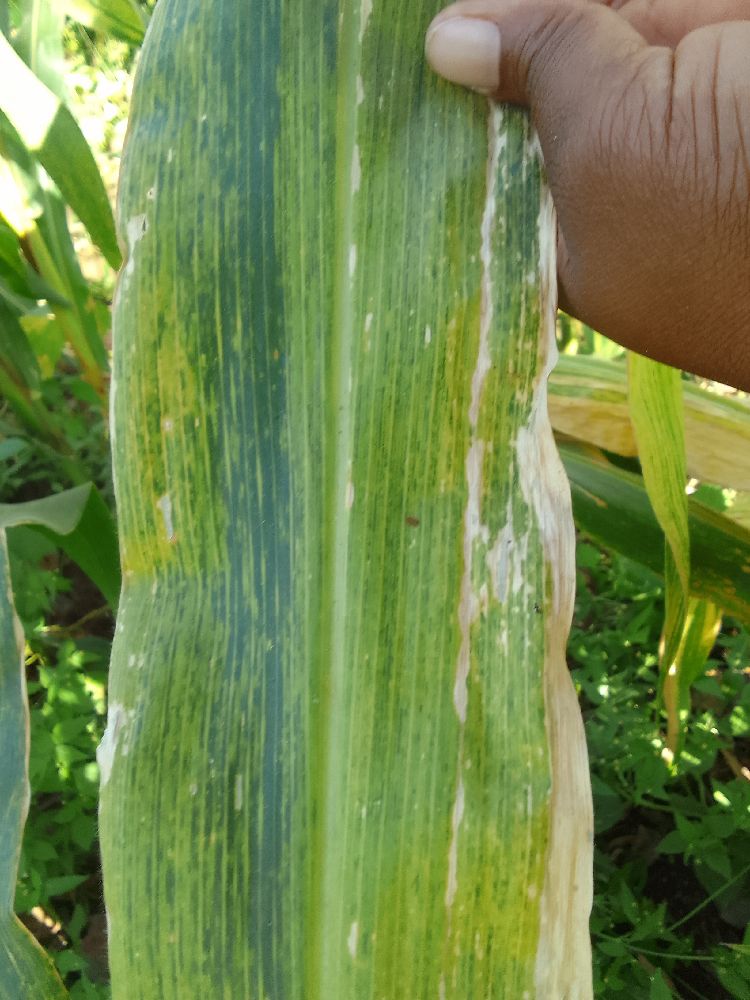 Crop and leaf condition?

maize, maize lethal necrosis
